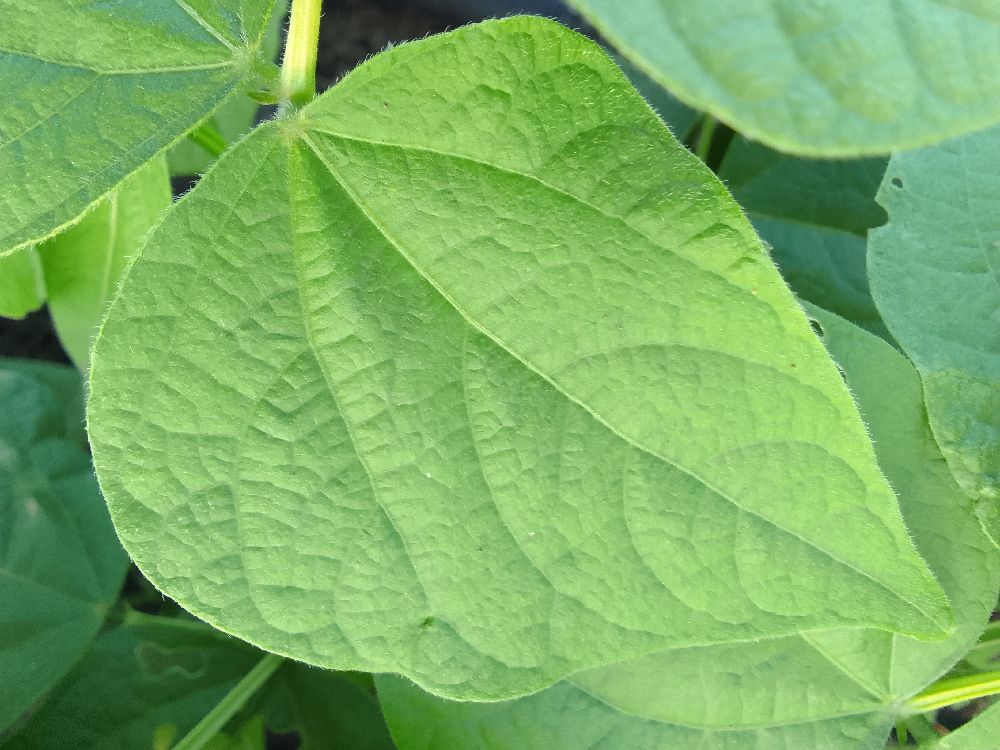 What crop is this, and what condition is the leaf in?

common bean, healthy
